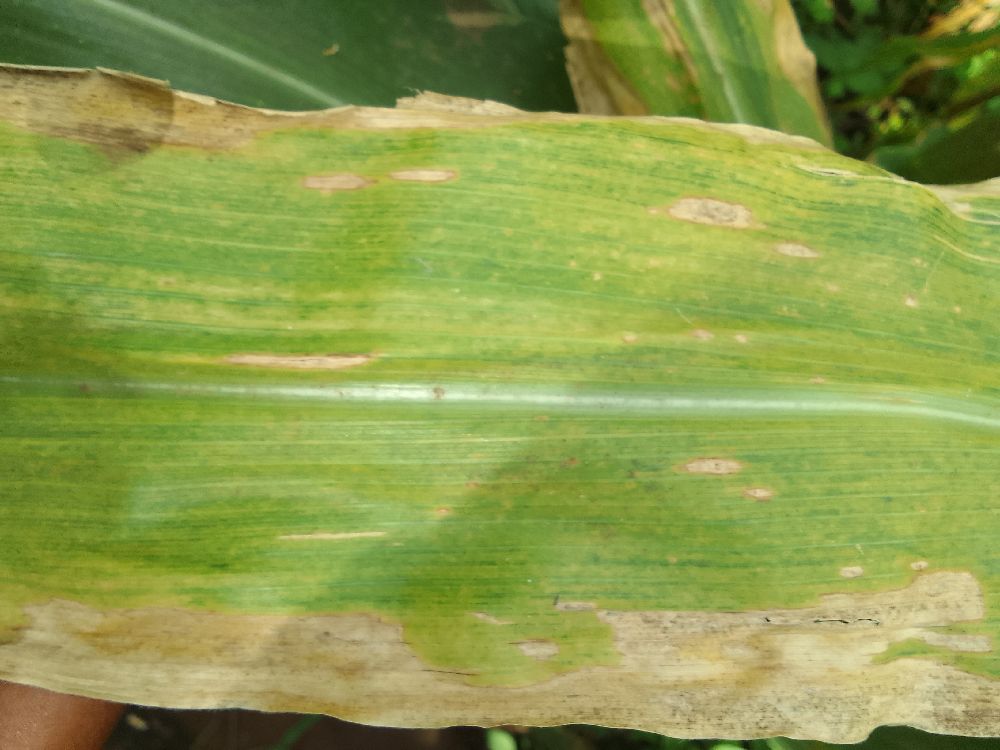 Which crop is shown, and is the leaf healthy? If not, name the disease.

maize, maize lethal necrosis
